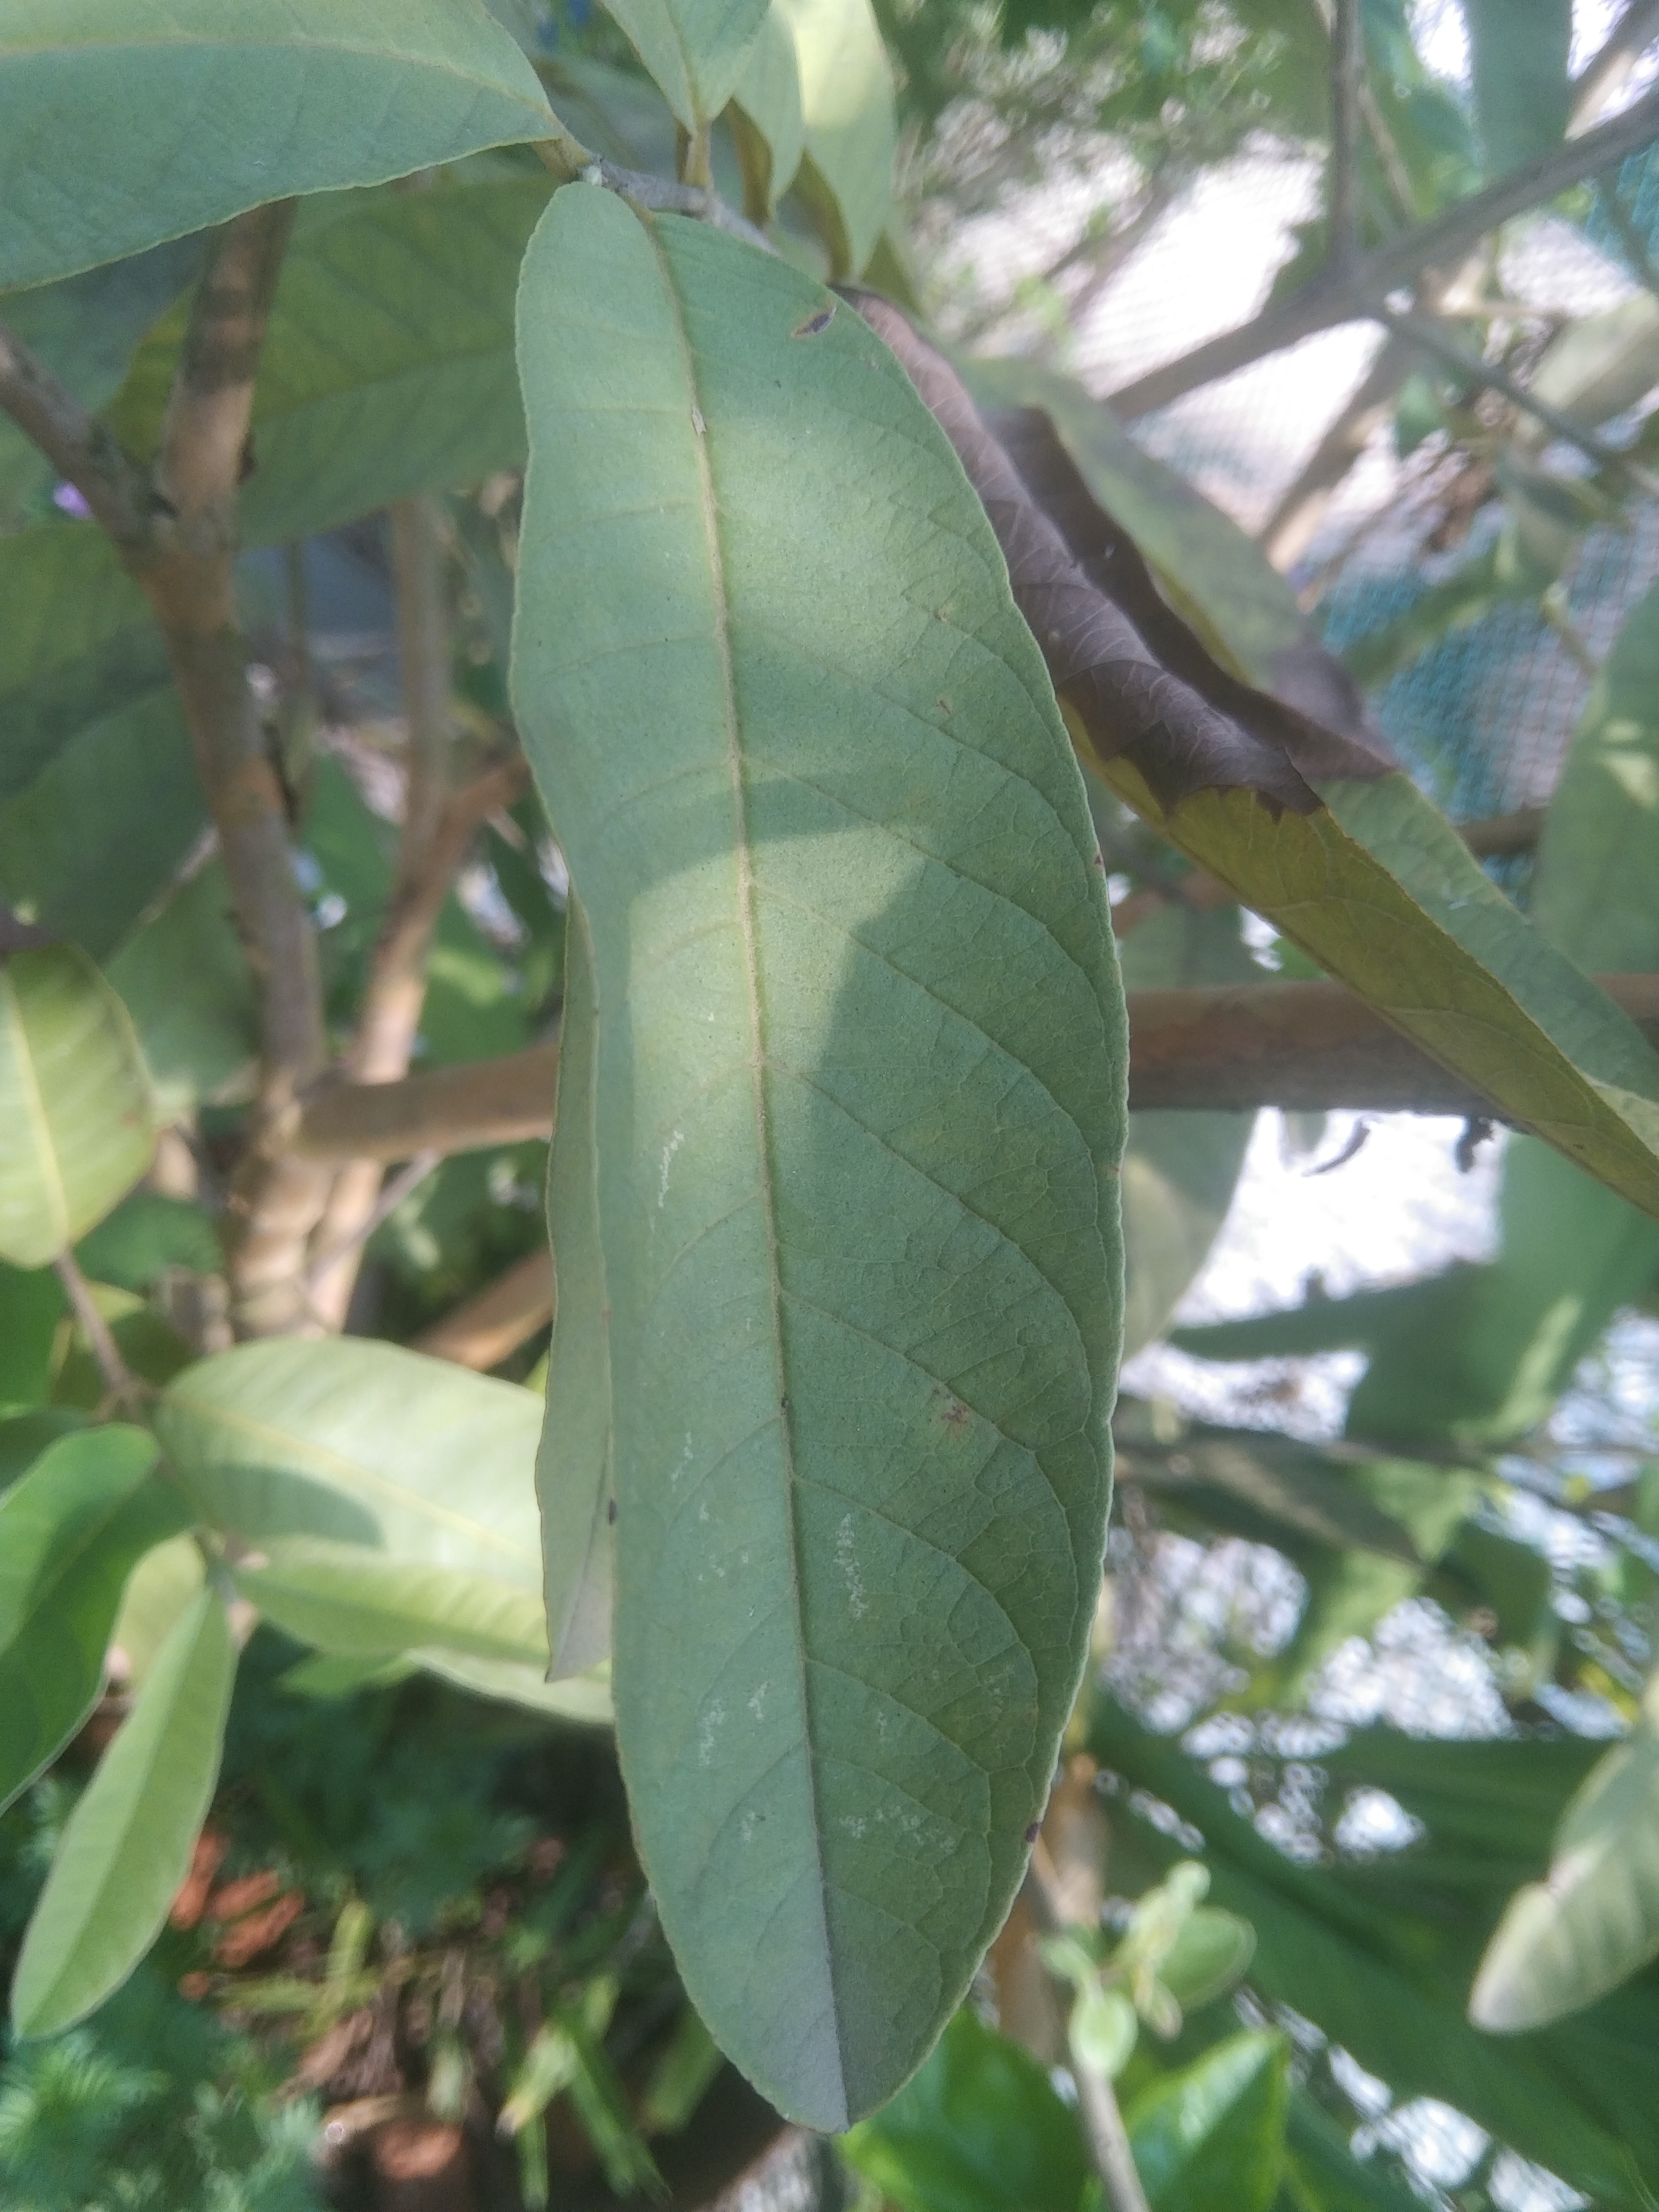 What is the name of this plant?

guava
